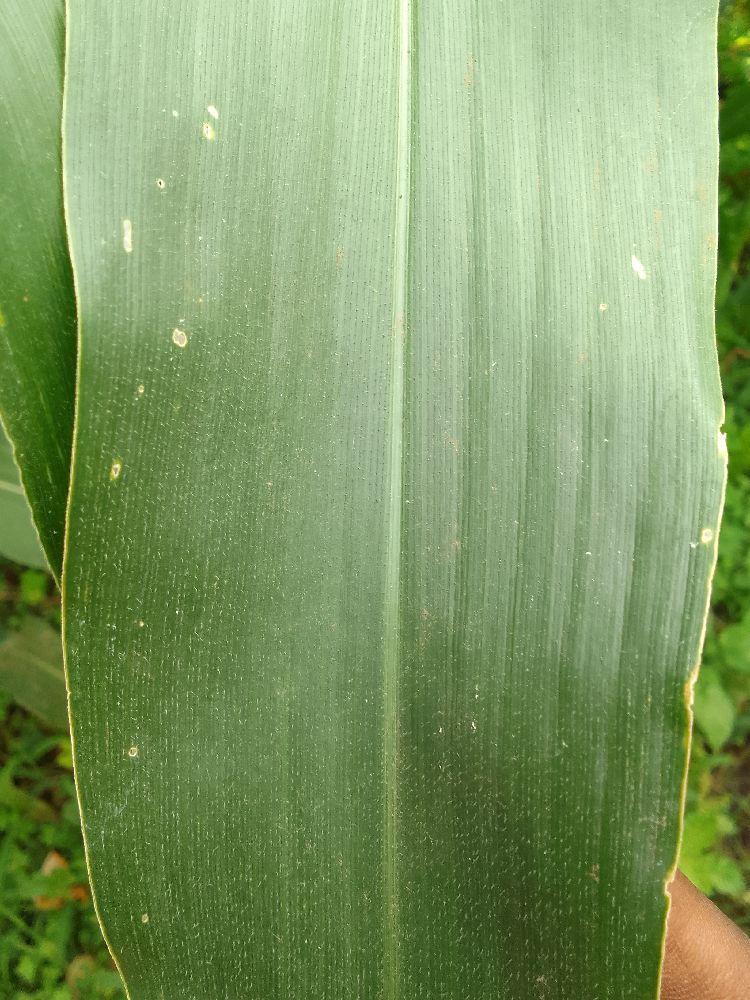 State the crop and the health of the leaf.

maize, healthy
